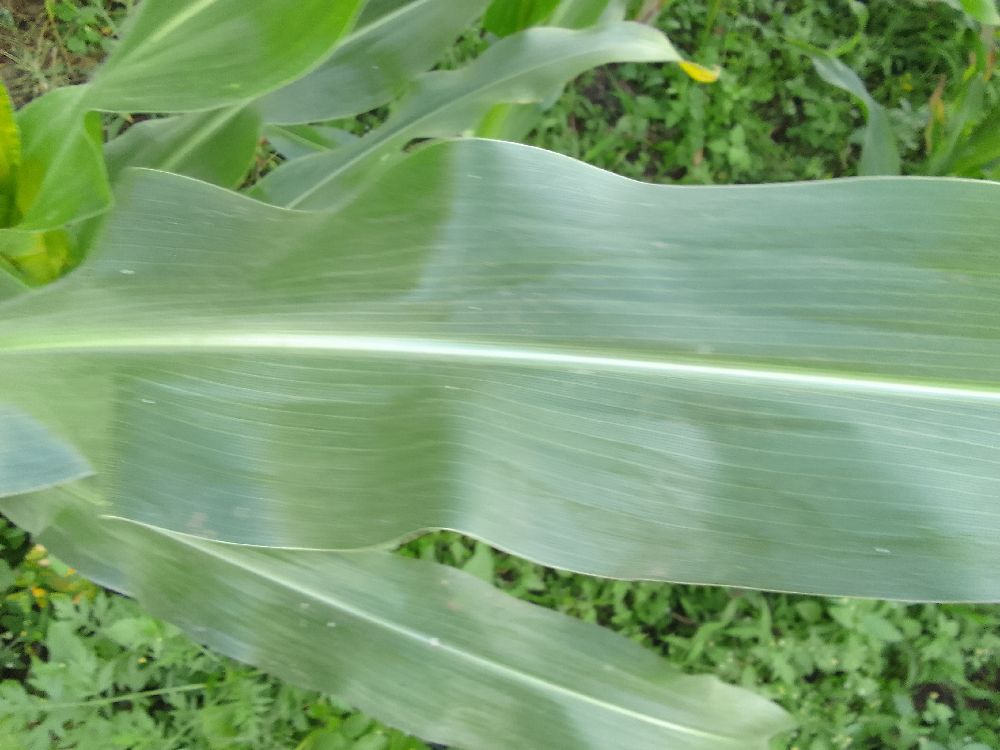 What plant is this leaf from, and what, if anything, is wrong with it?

maize, healthy
